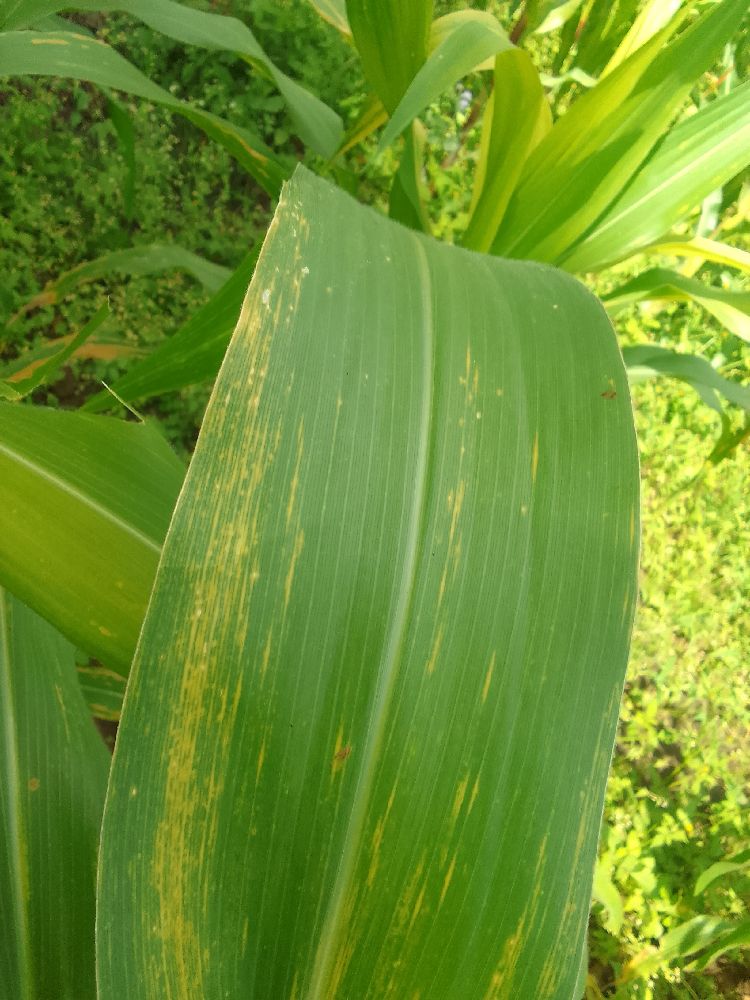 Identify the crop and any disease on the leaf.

maize, maize lethal necrosis
